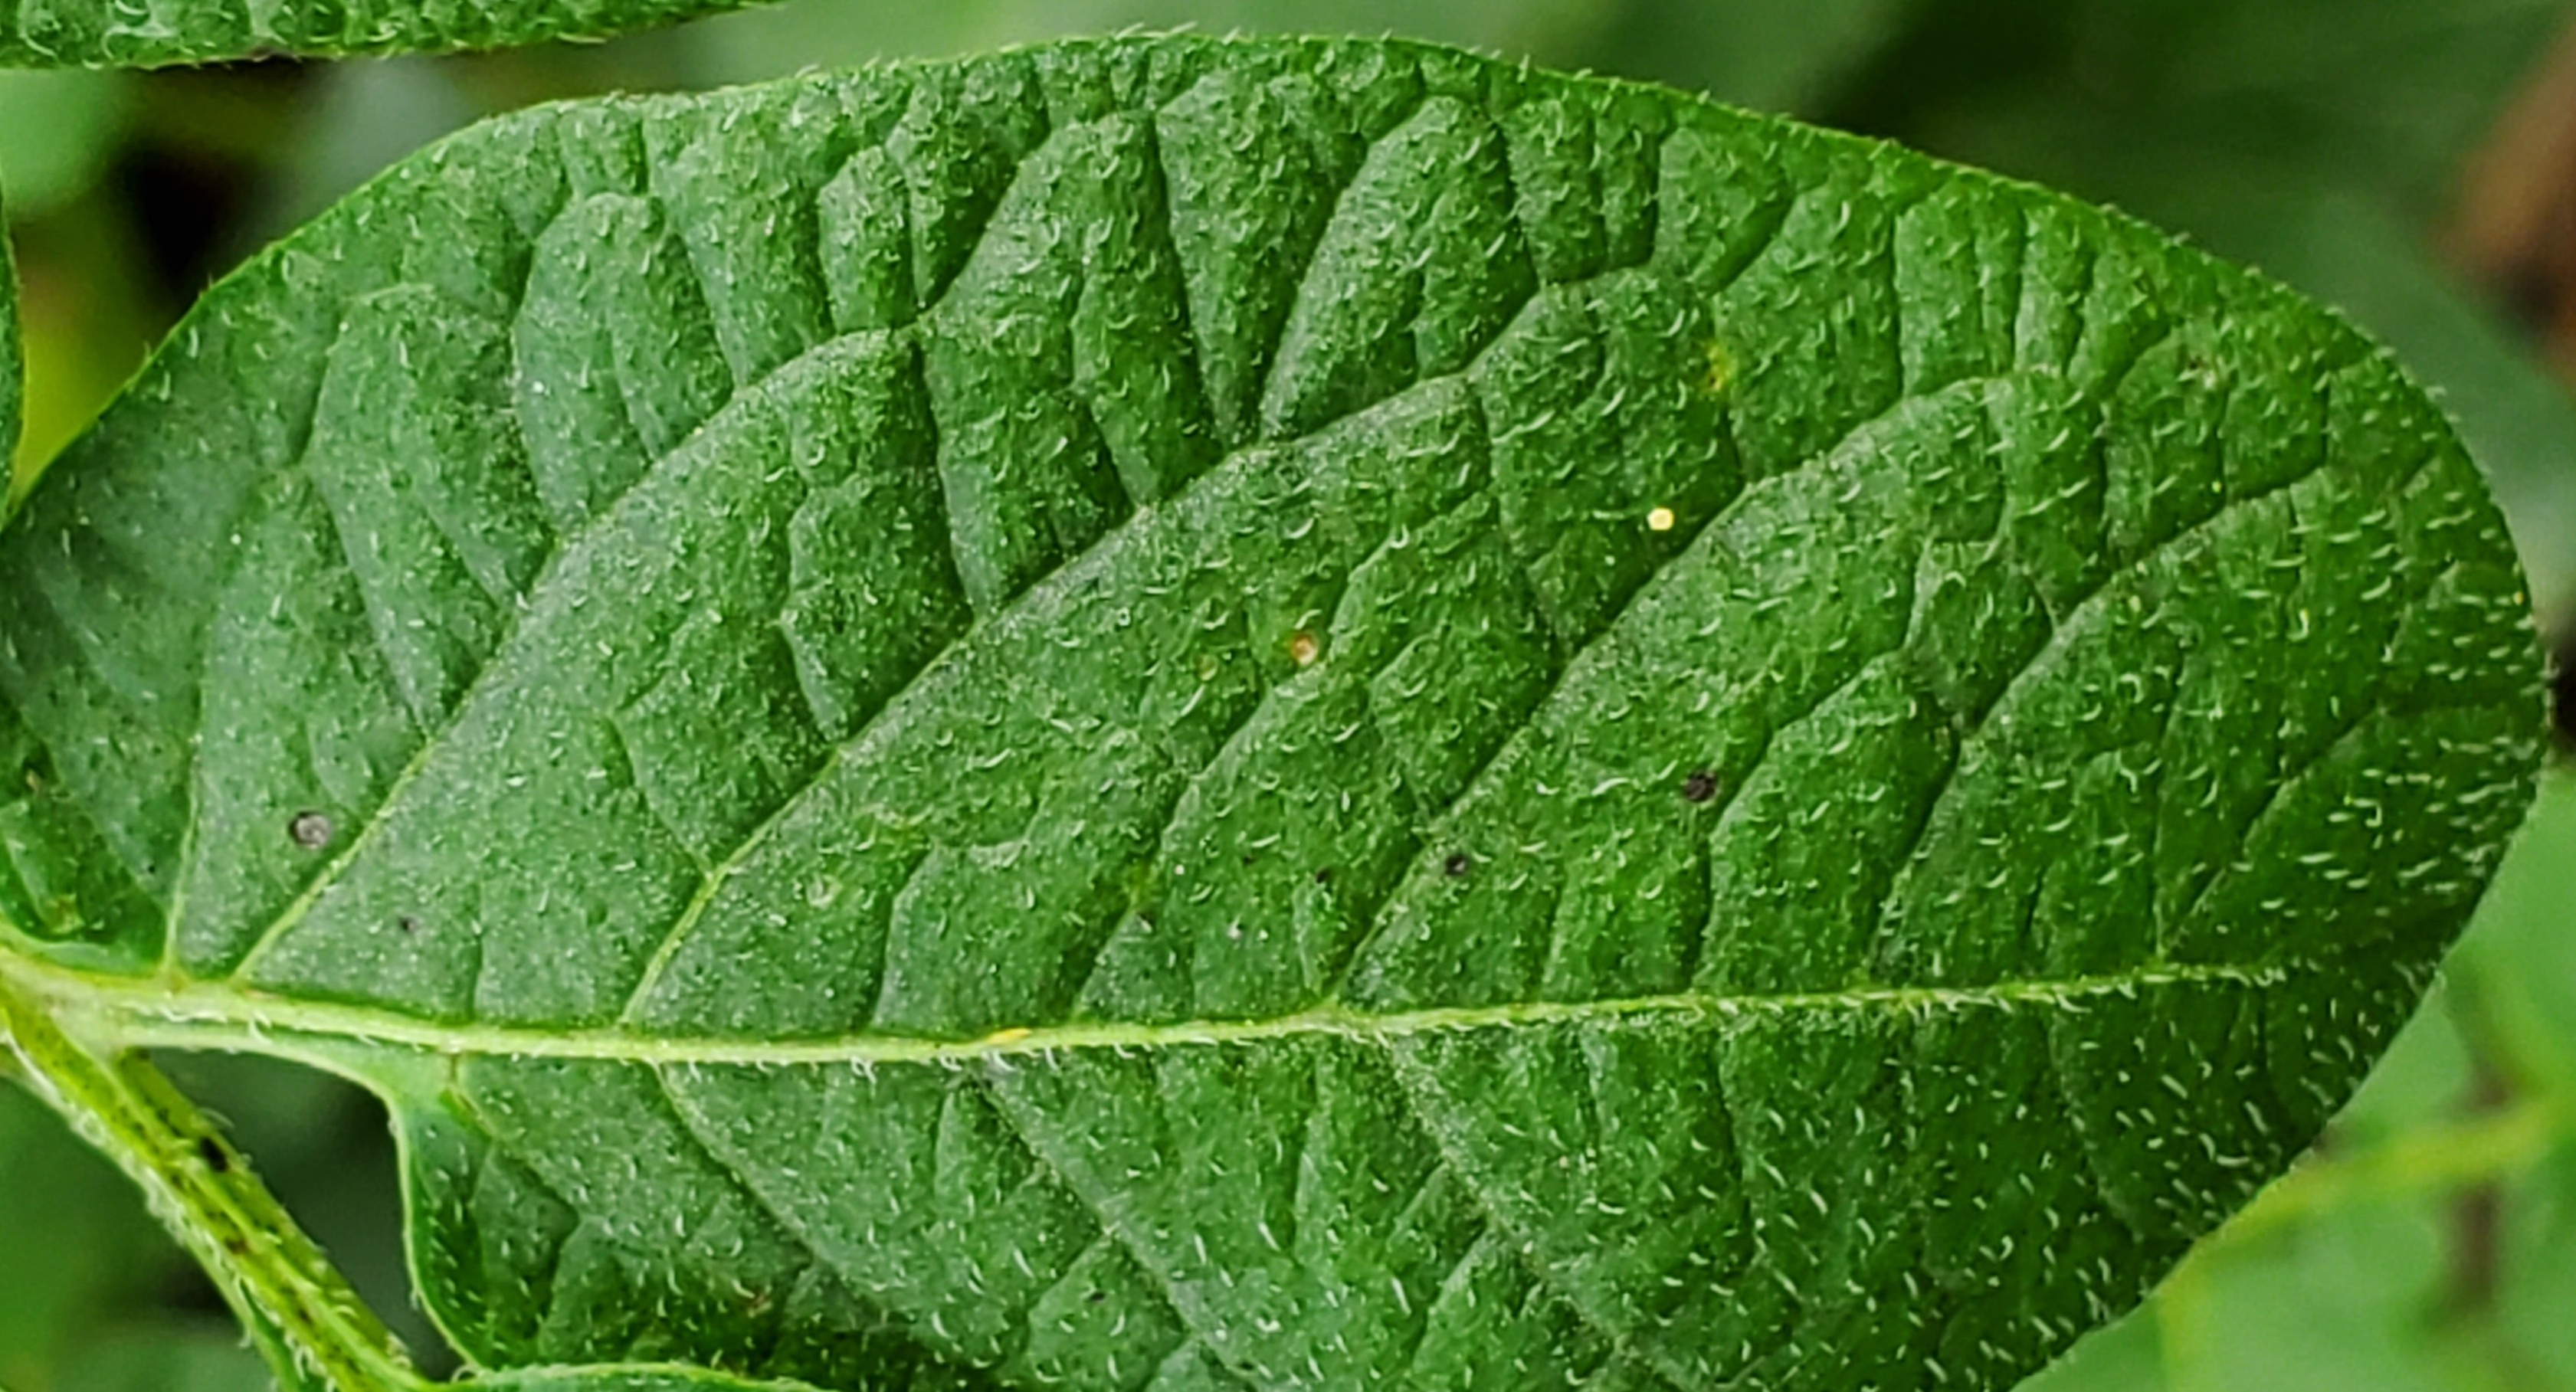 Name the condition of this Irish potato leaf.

healthy
